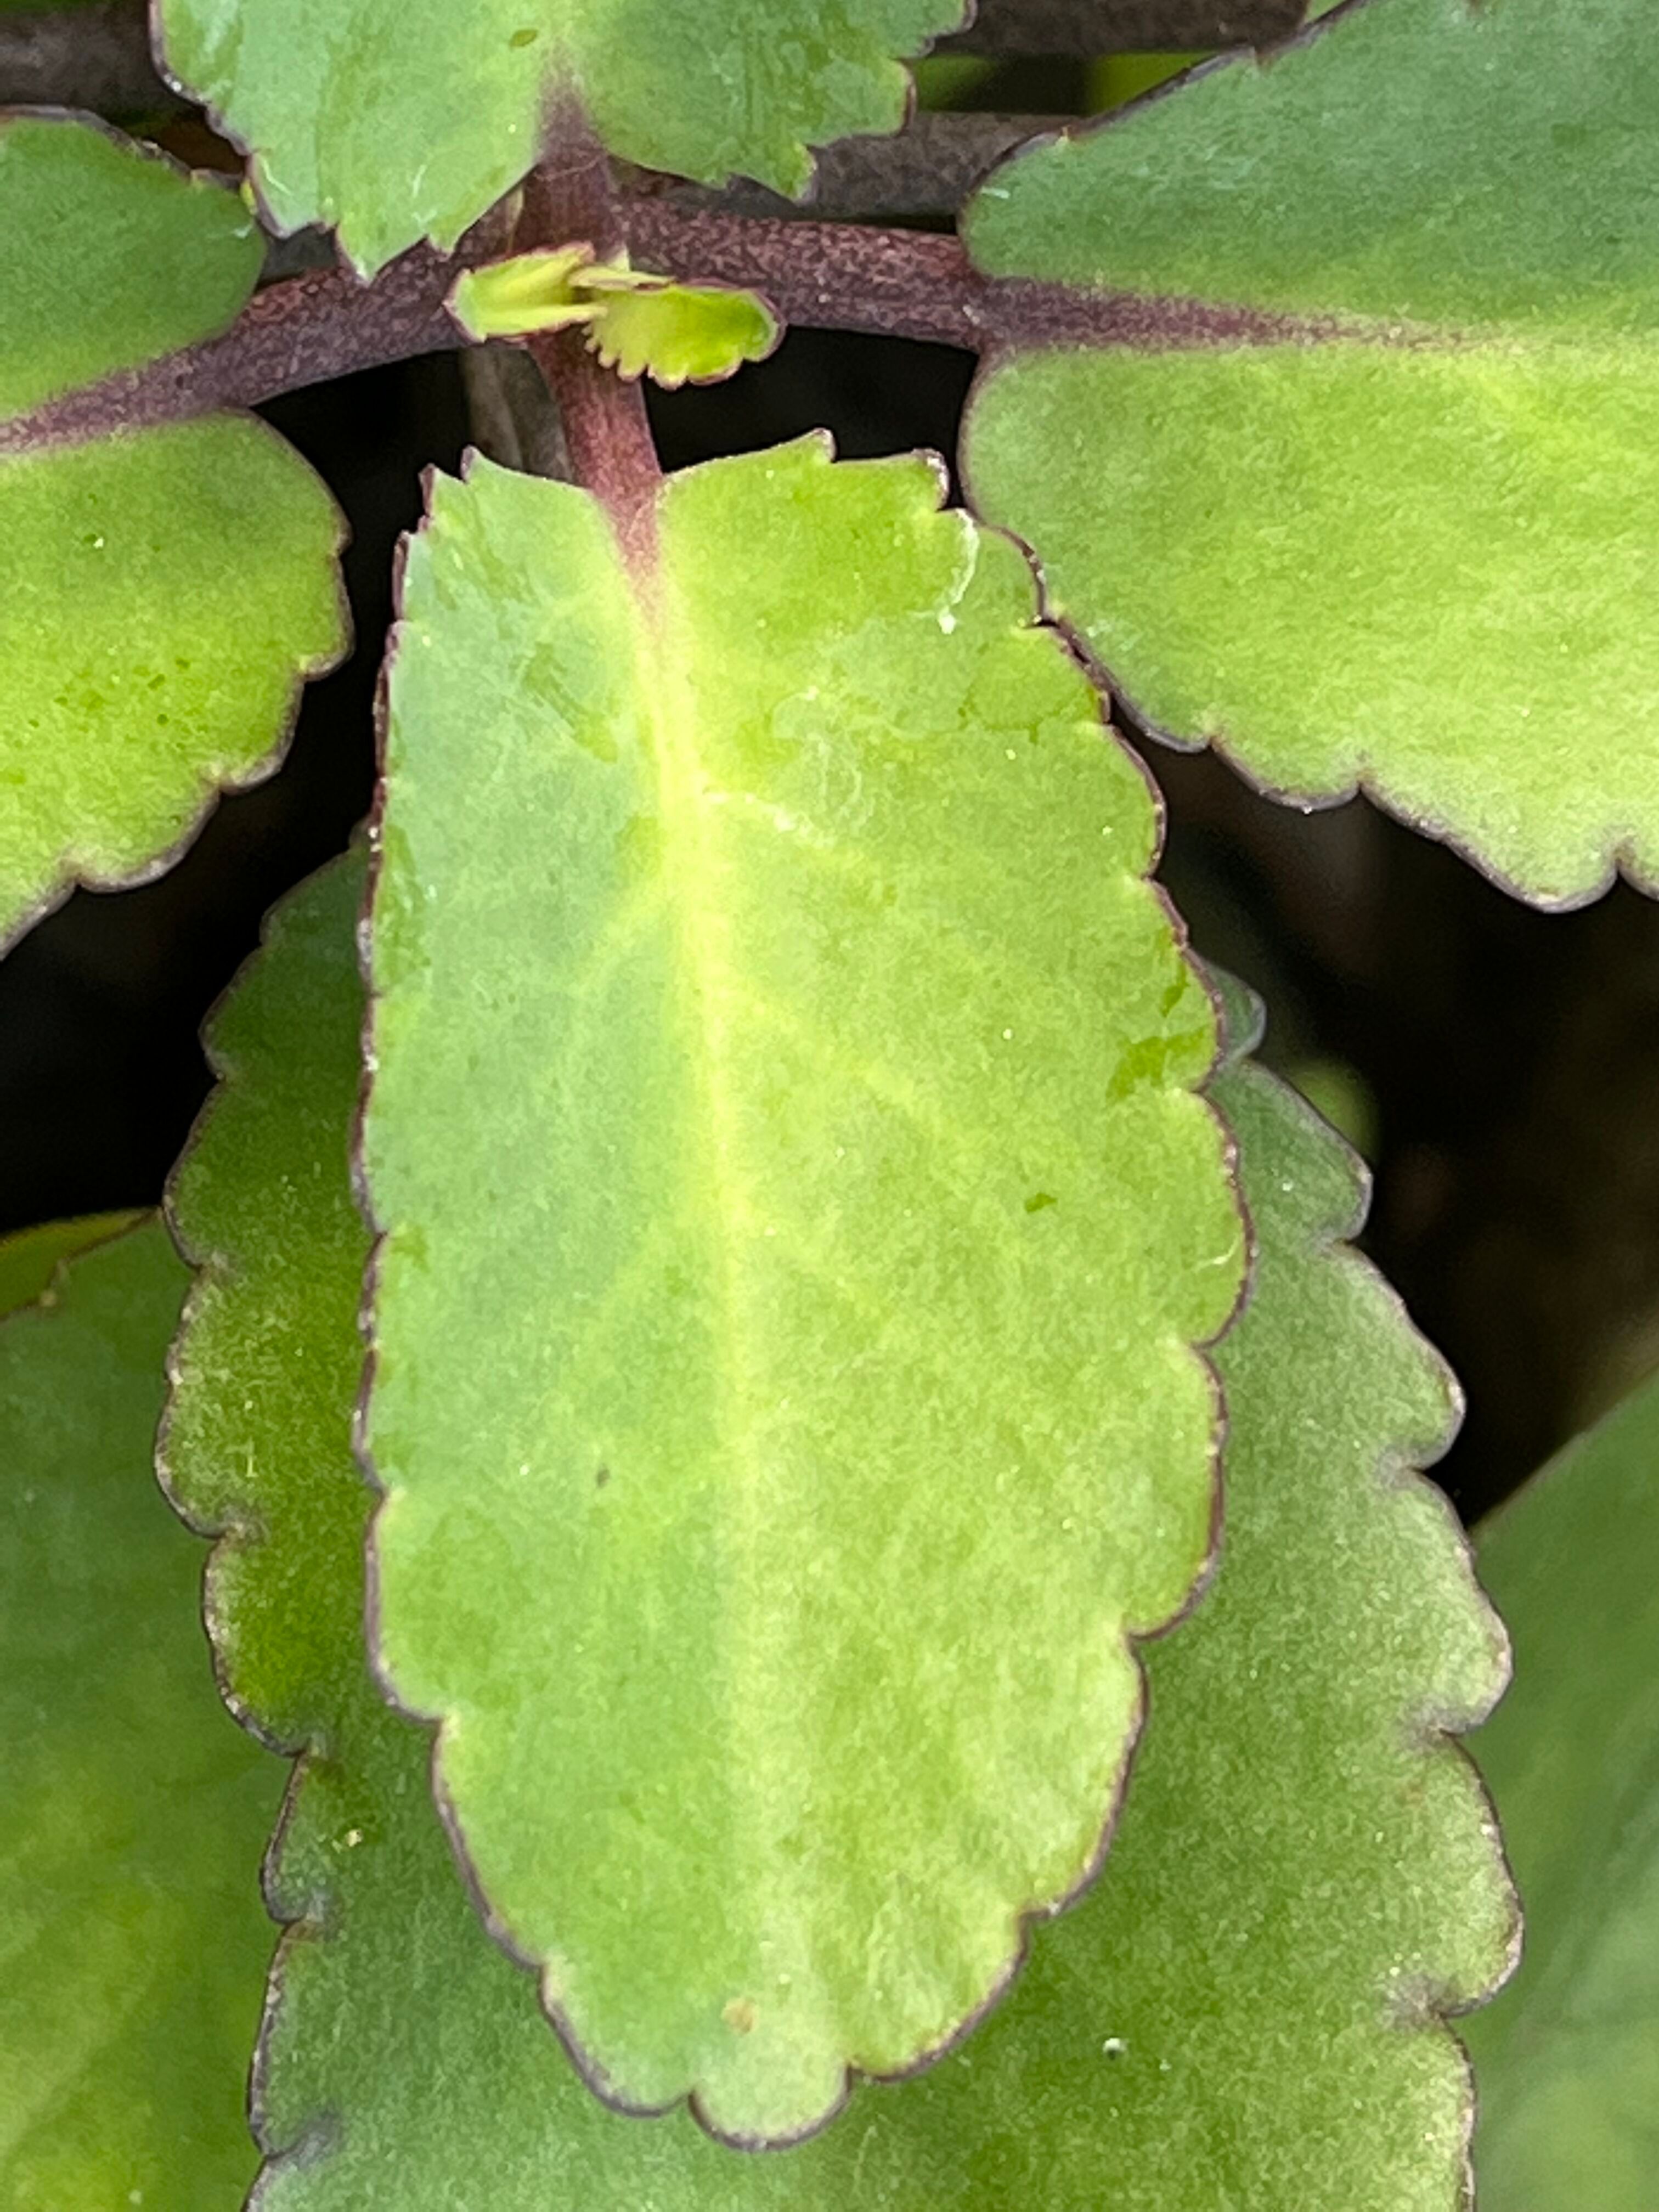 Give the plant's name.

pathorkuci
